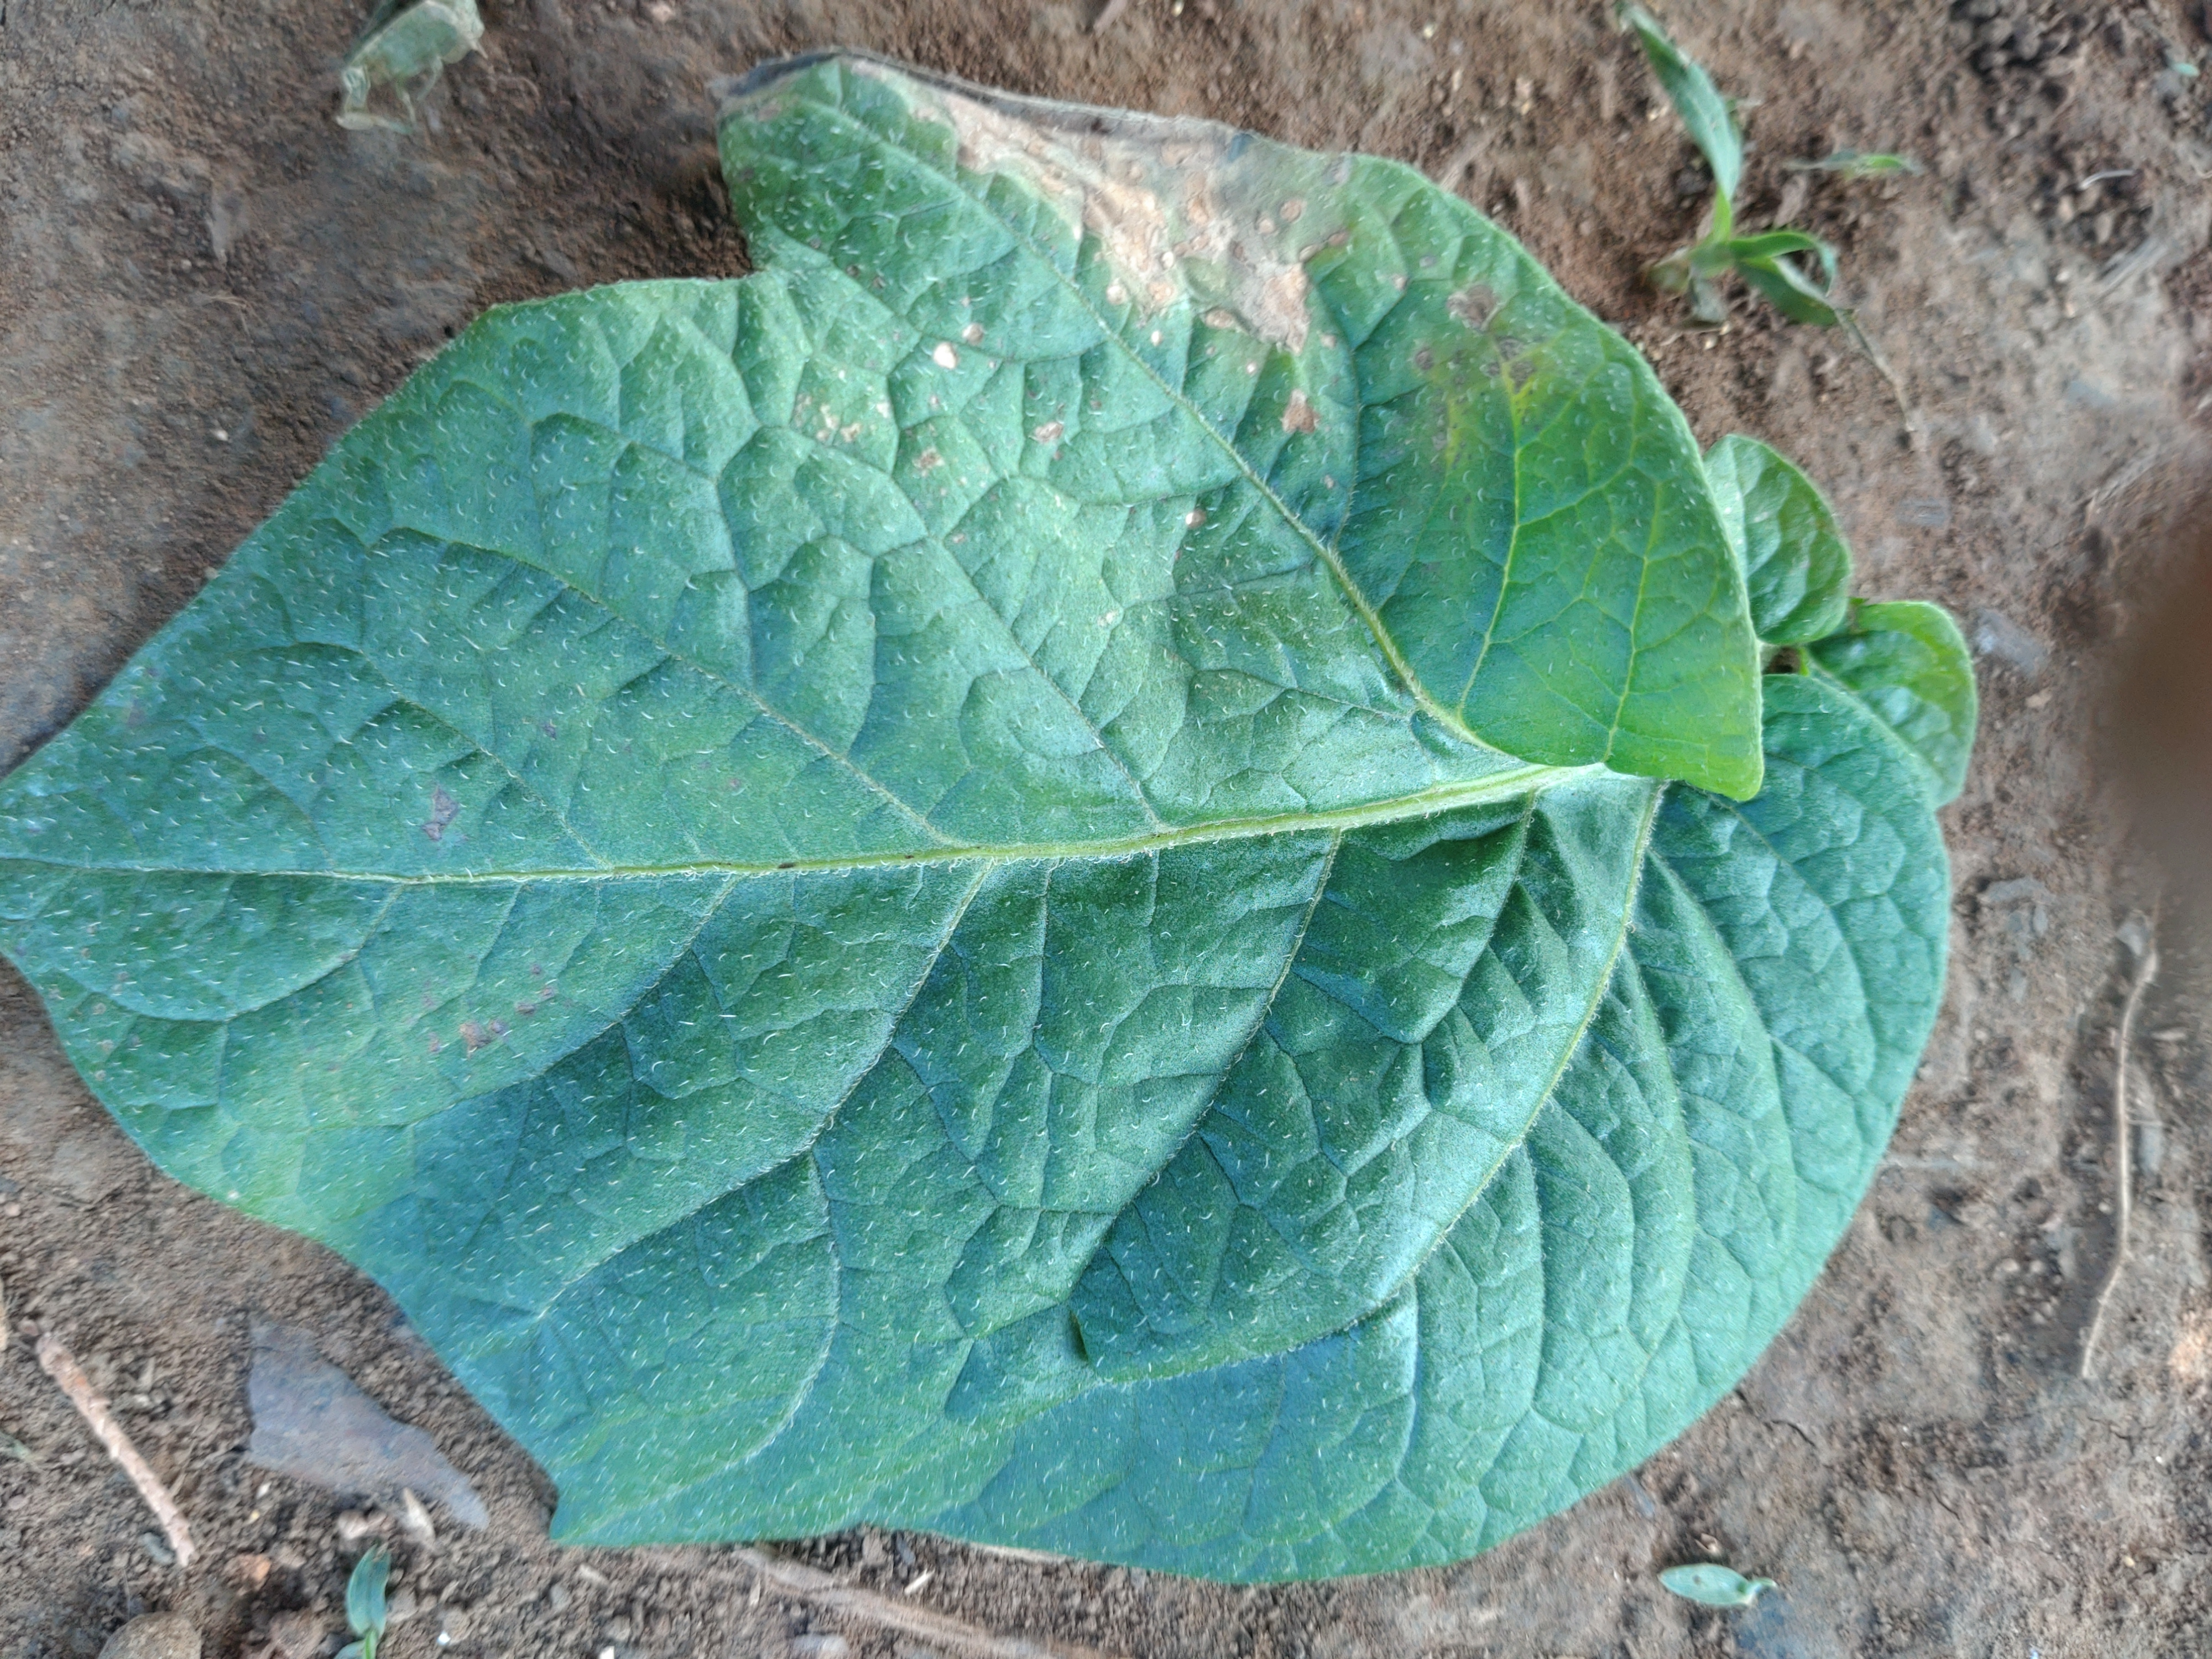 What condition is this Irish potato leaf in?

early blight
